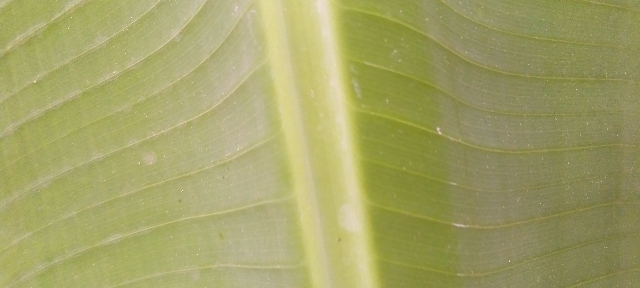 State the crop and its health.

banana, healthy
